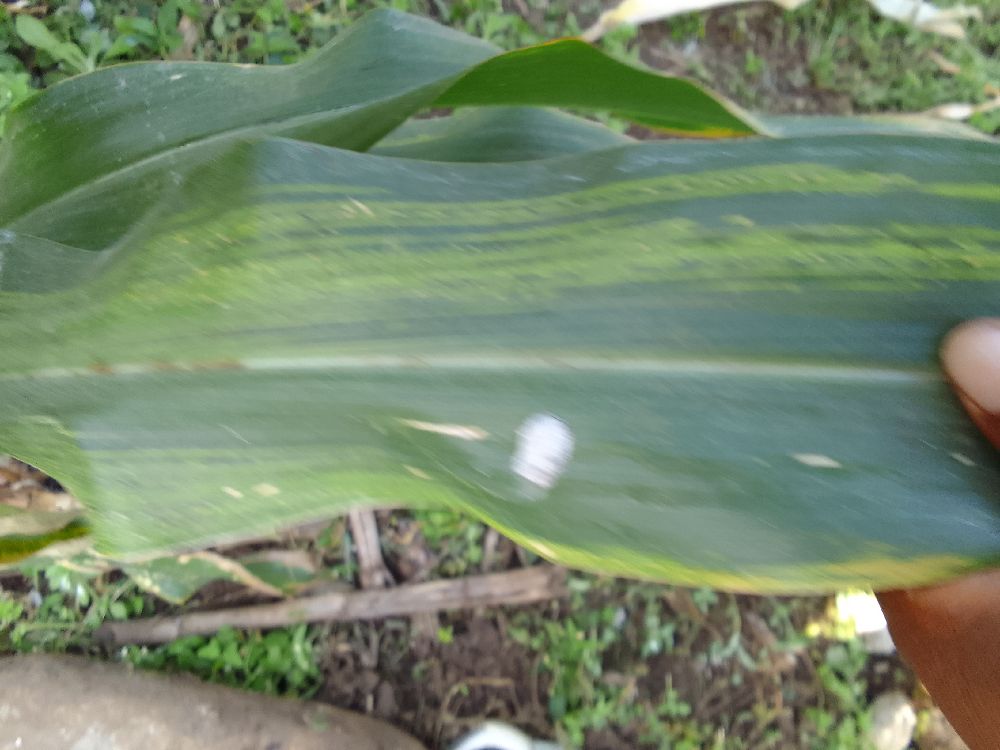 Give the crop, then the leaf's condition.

maize, maize lethal necrosis
